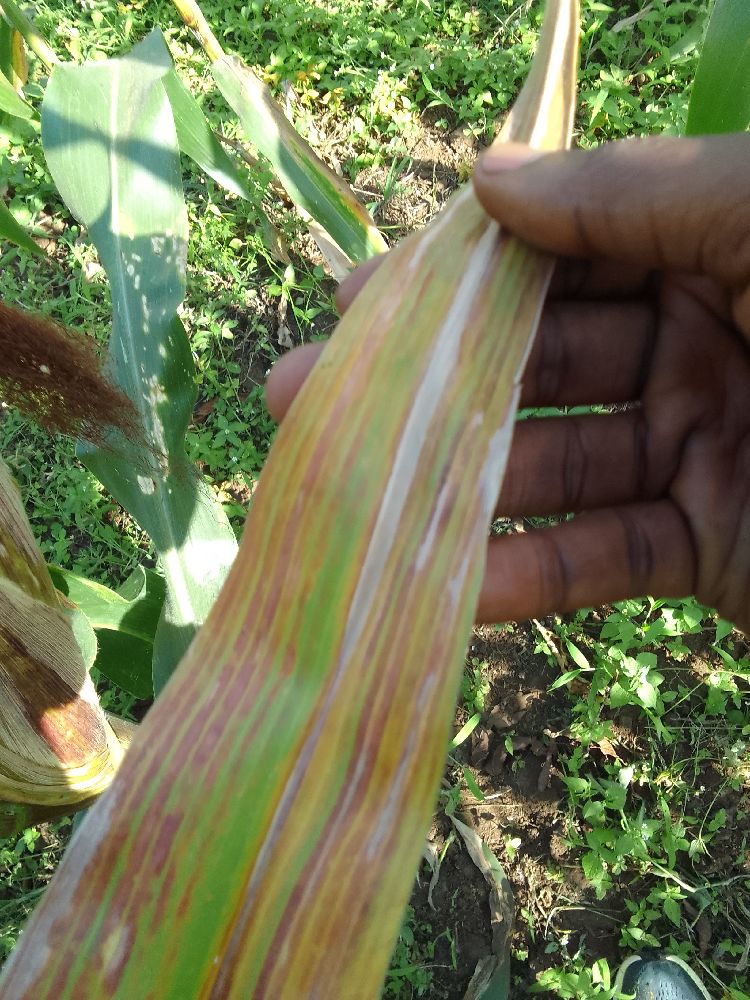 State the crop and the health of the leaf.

maize, maize lethal necrosis
